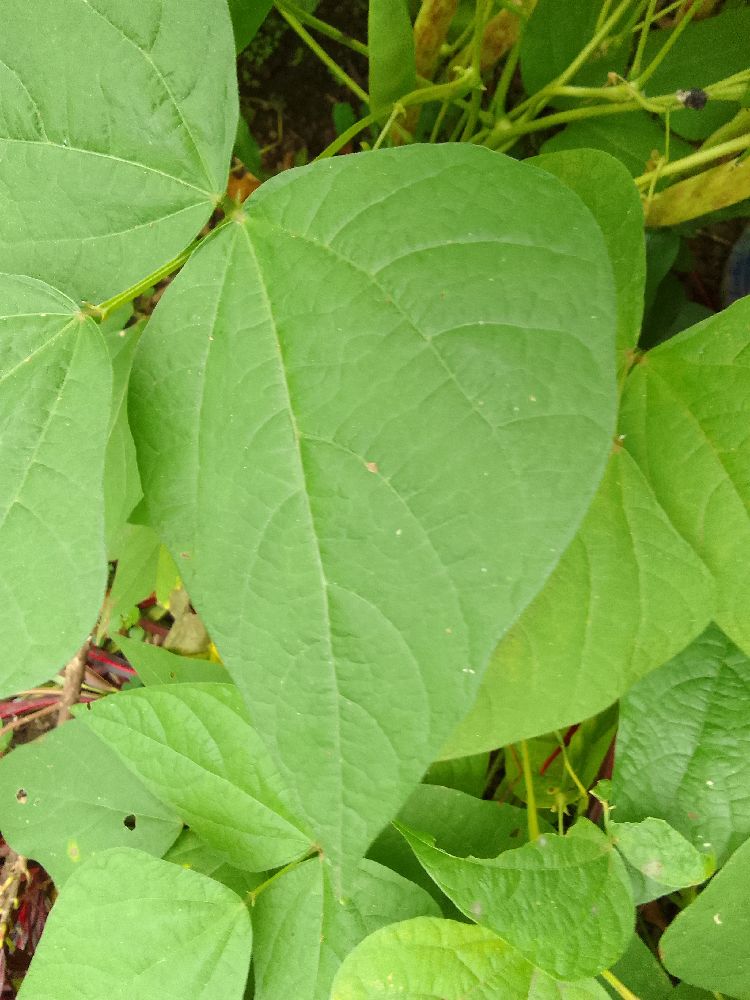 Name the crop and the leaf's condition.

common bean, healthy
